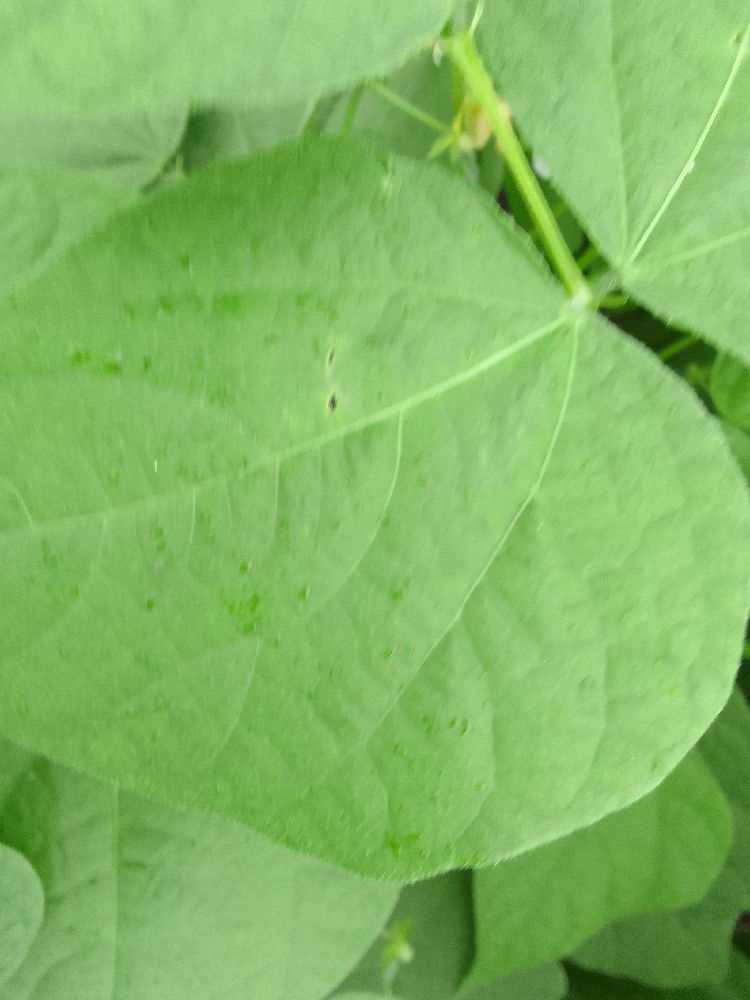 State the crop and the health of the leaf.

common bean, healthy
